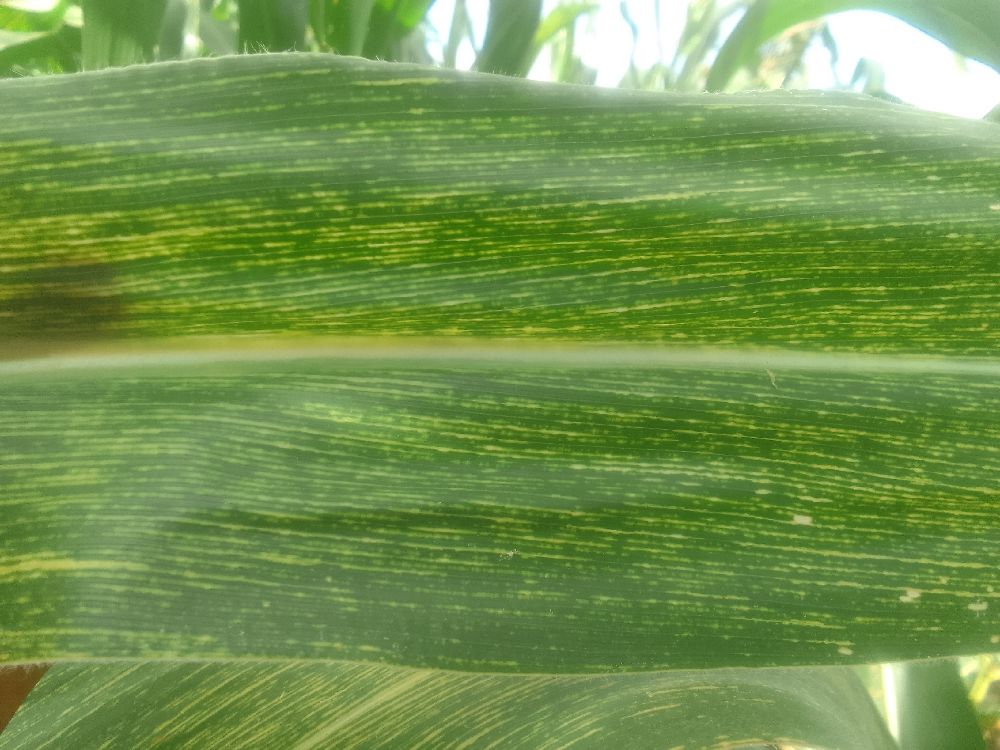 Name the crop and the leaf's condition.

maize, maize streak virus
